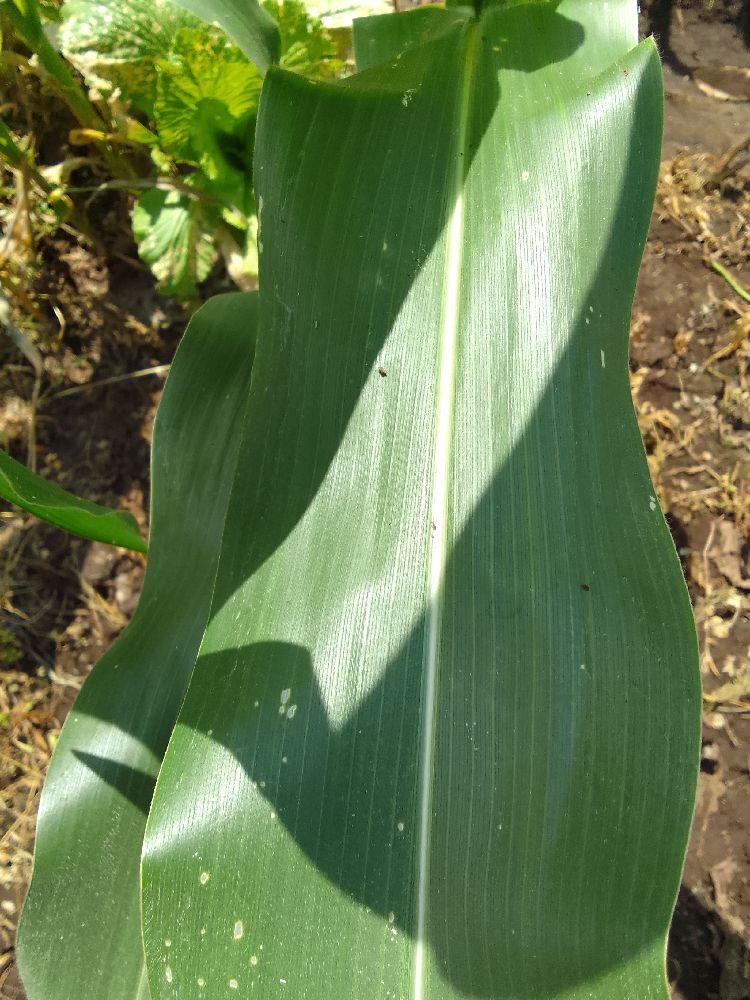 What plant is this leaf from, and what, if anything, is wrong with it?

maize, healthy
